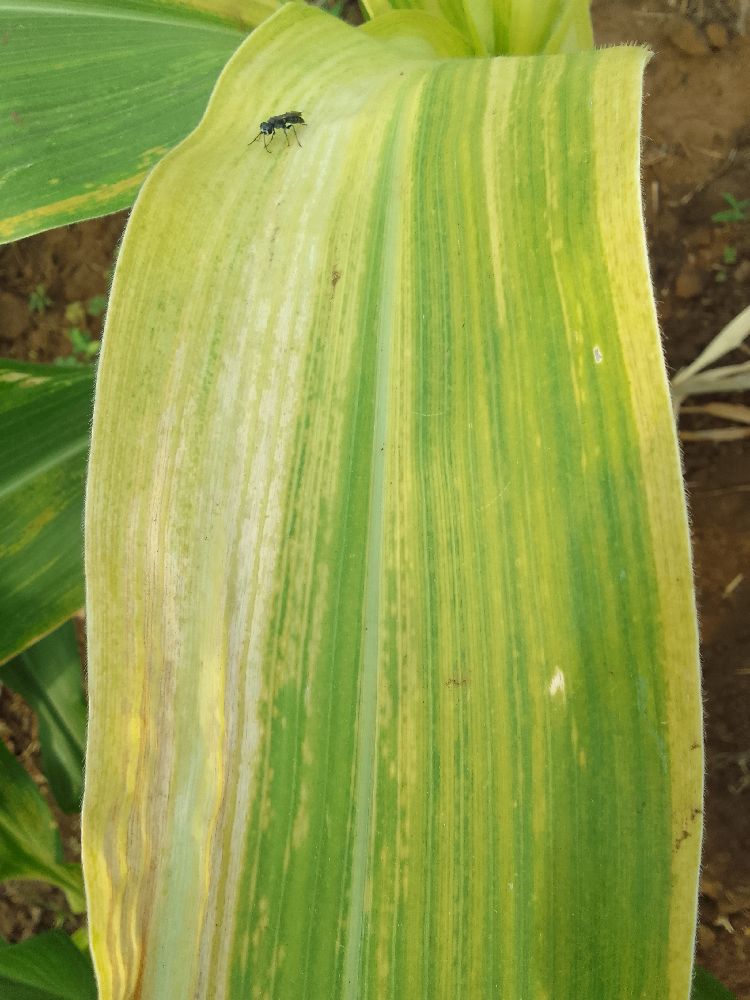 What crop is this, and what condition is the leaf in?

maize, maize lethal necrosis
